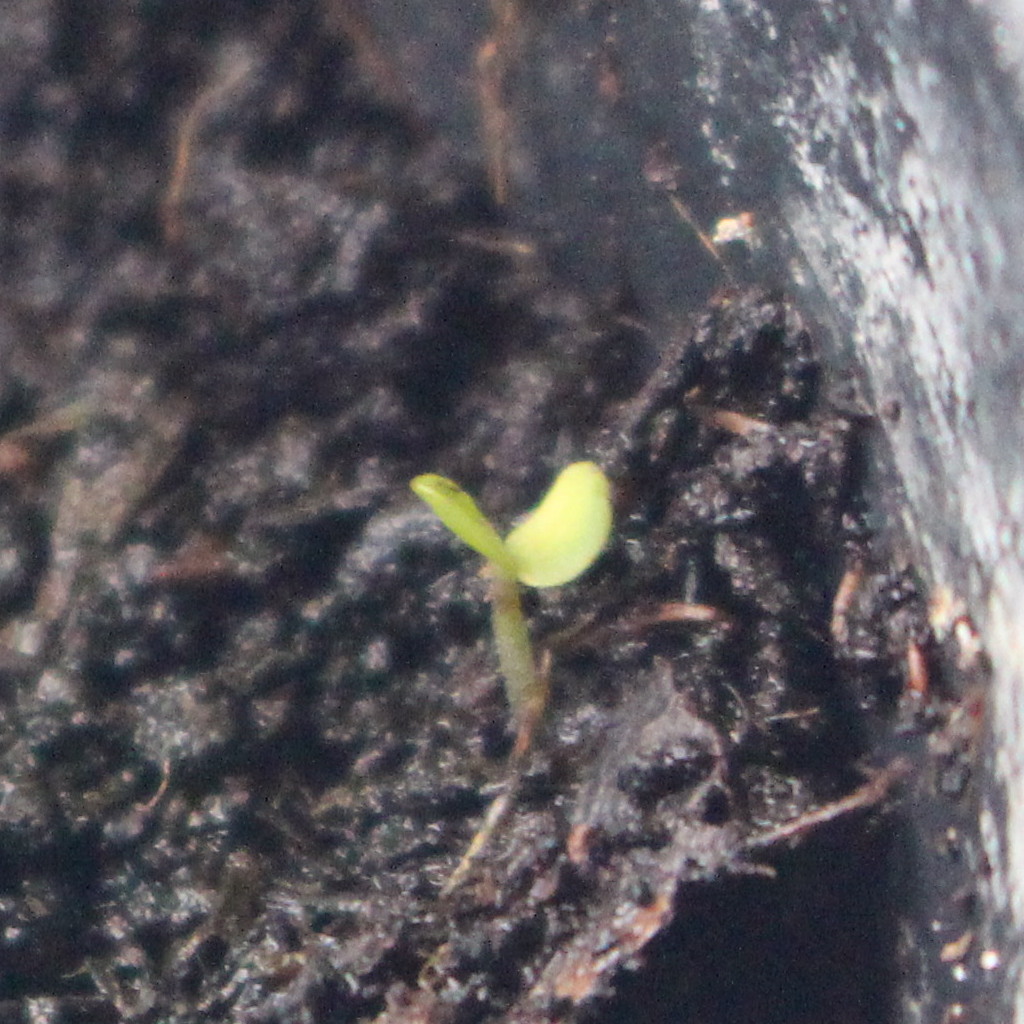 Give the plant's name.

Veronica persica
